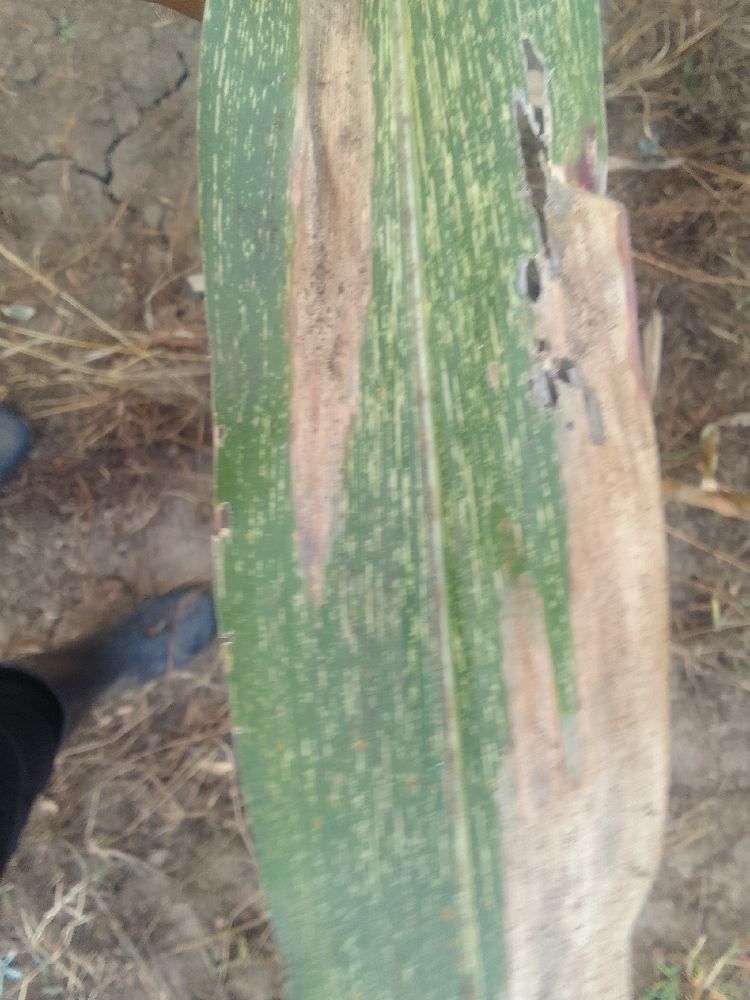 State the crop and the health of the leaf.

maize, maize streak virus
